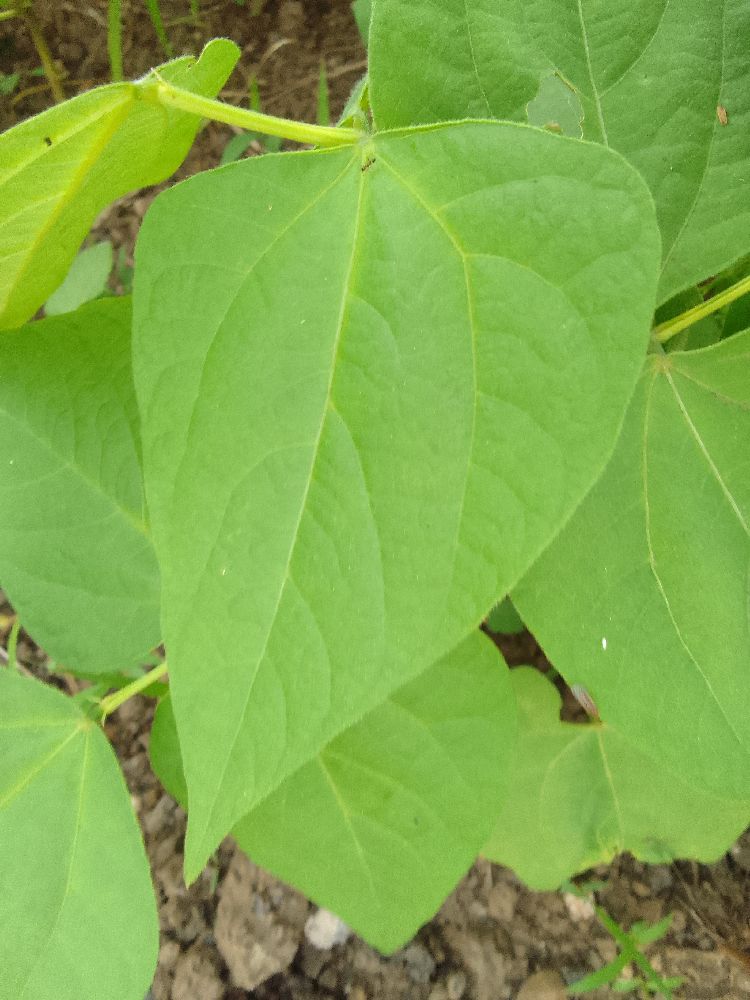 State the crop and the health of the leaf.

common bean, healthy
